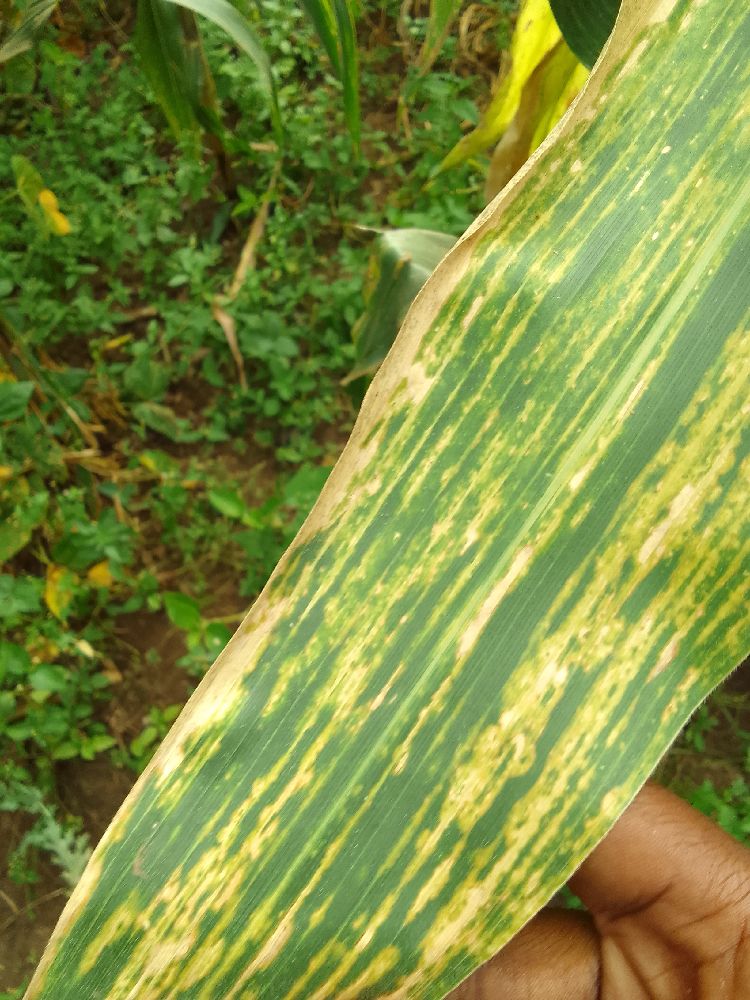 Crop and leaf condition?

maize, maize lethal necrosis
